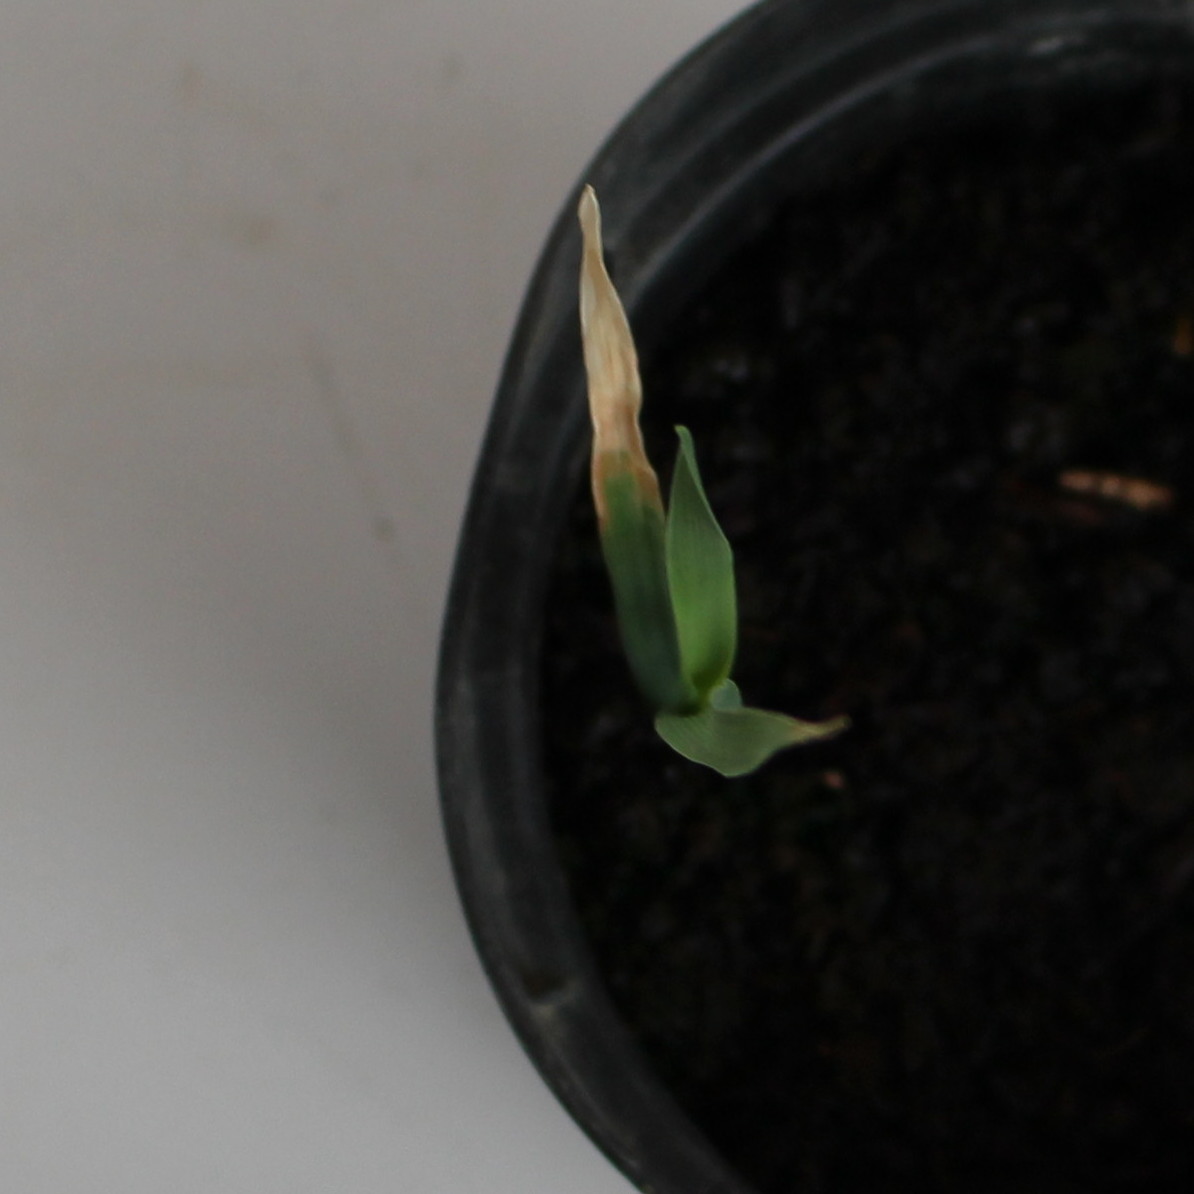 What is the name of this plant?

Avena sterilis
